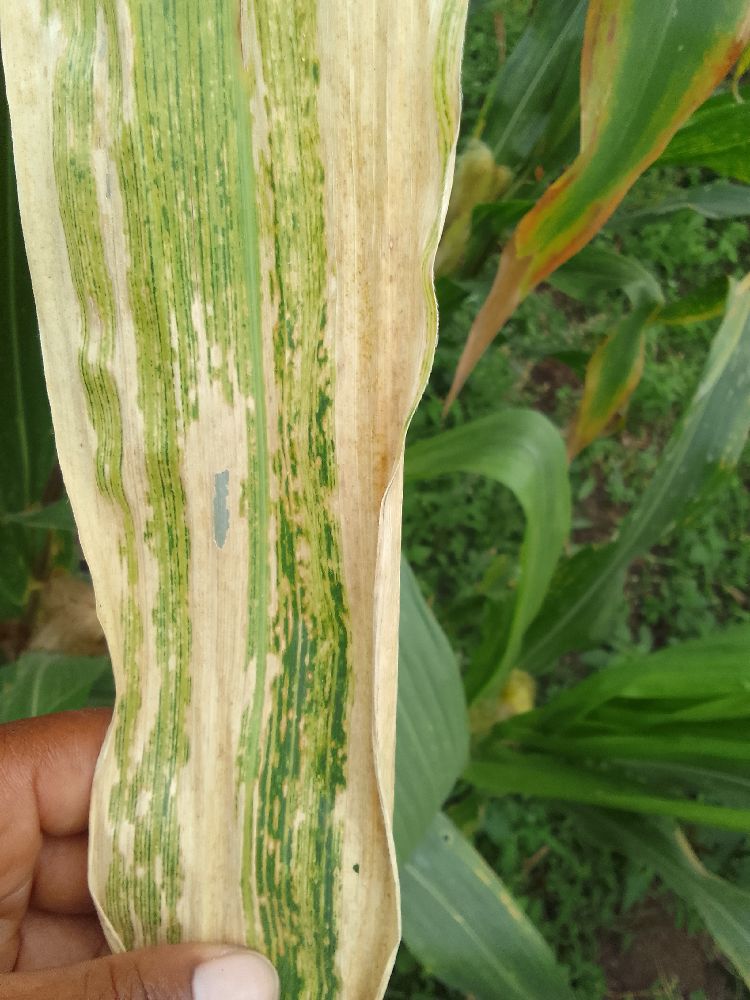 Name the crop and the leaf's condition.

maize, maize lethal necrosis
